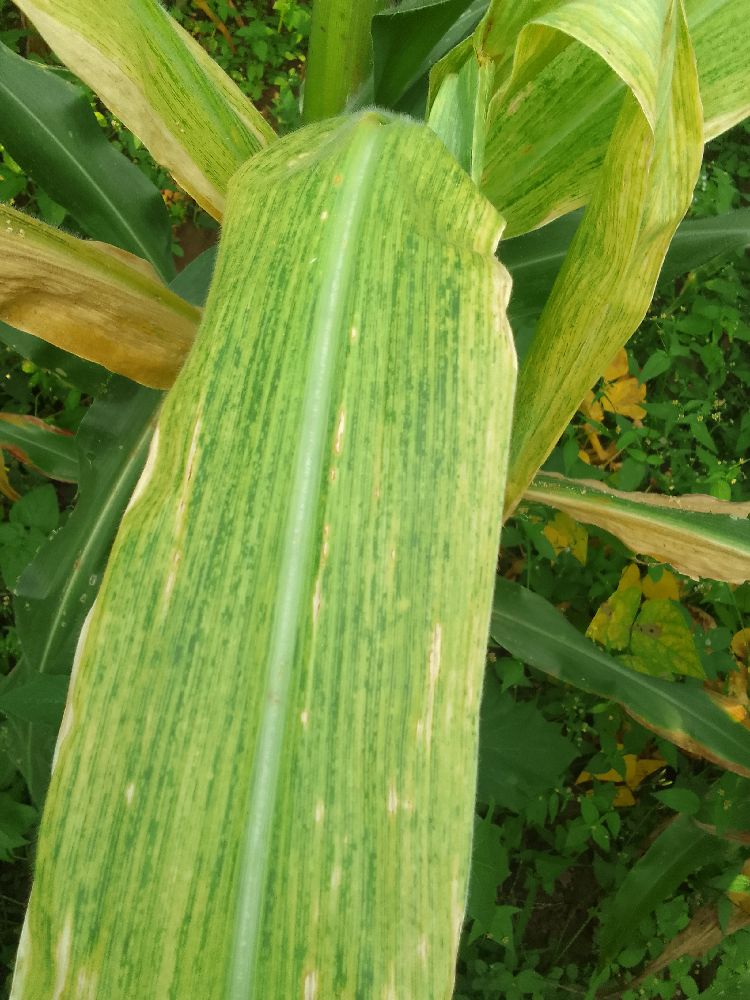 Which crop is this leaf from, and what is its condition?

maize, maize lethal necrosis
